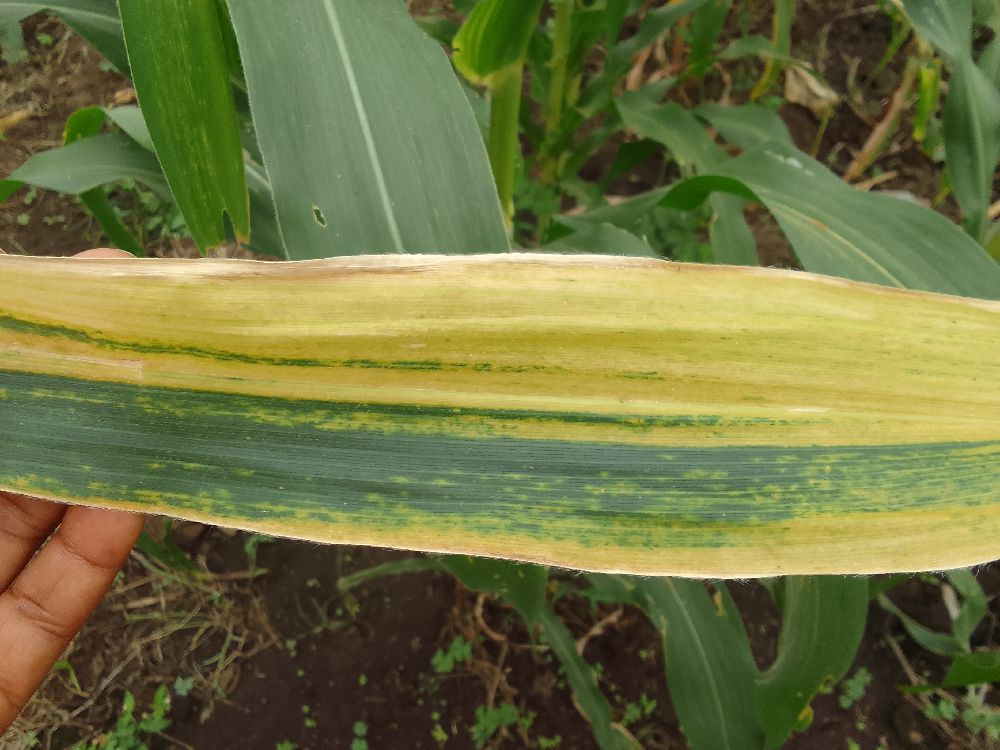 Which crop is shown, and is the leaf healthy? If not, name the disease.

maize, maize lethal necrosis
